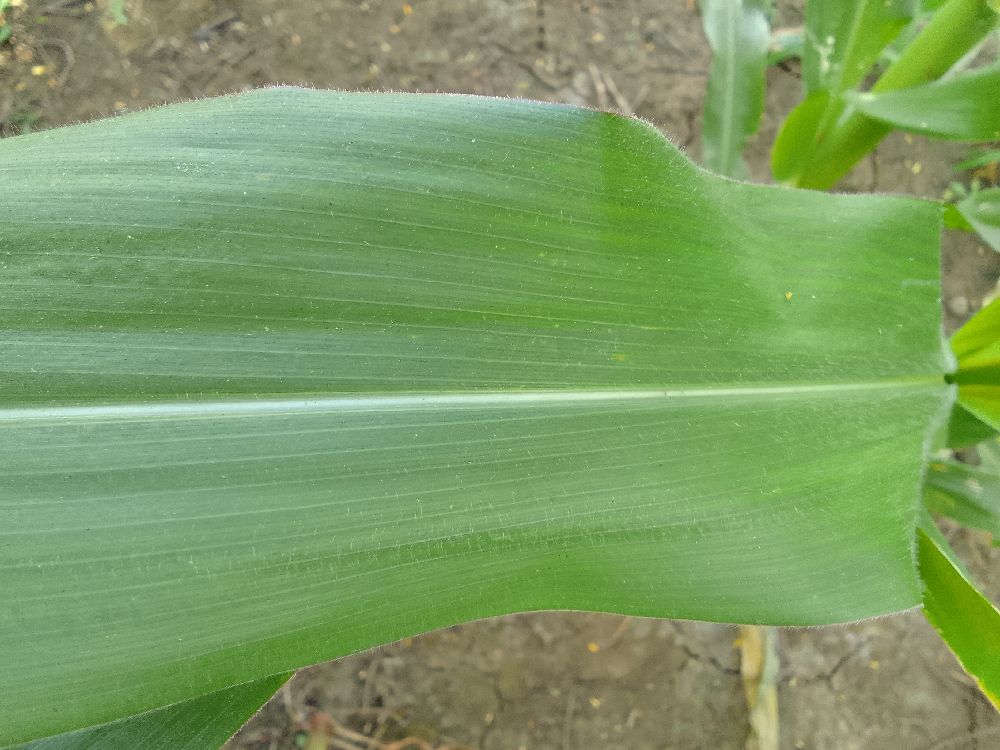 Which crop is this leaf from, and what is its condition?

maize, healthy
